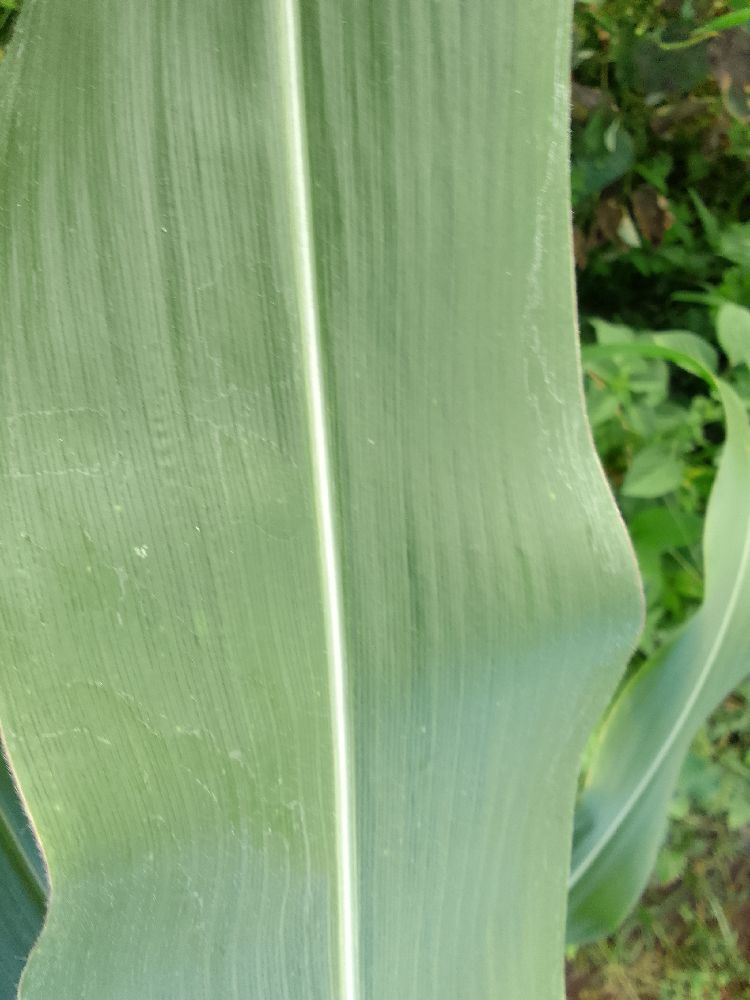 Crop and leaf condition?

maize, healthy
